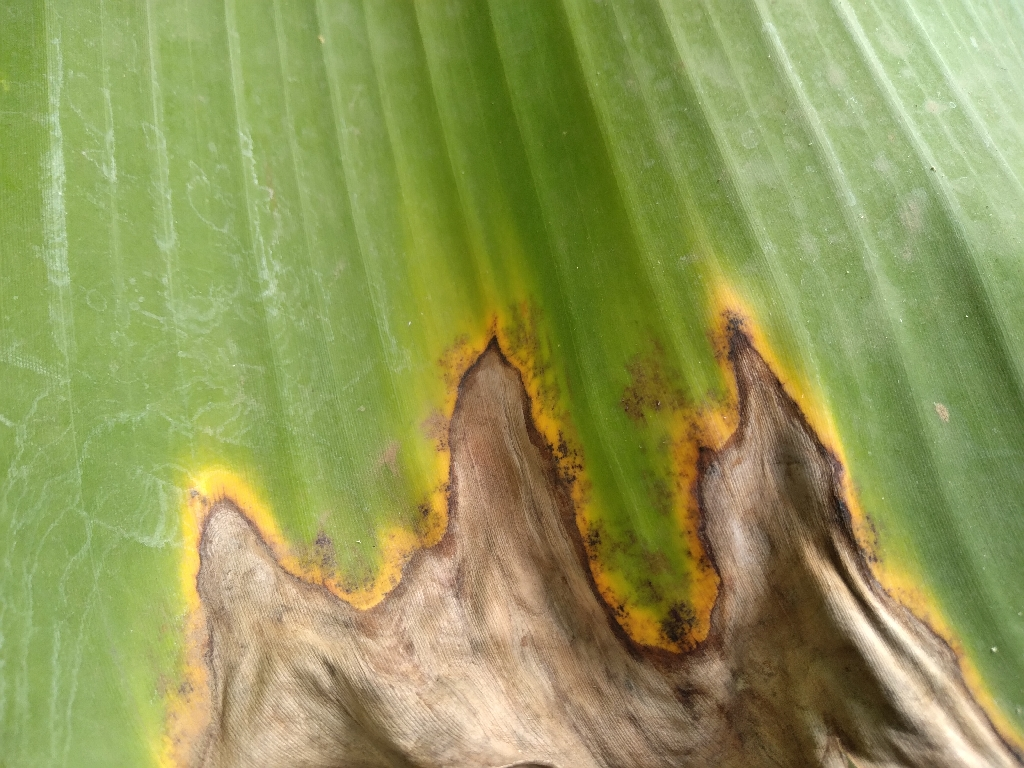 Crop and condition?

banana, black sigatoka
